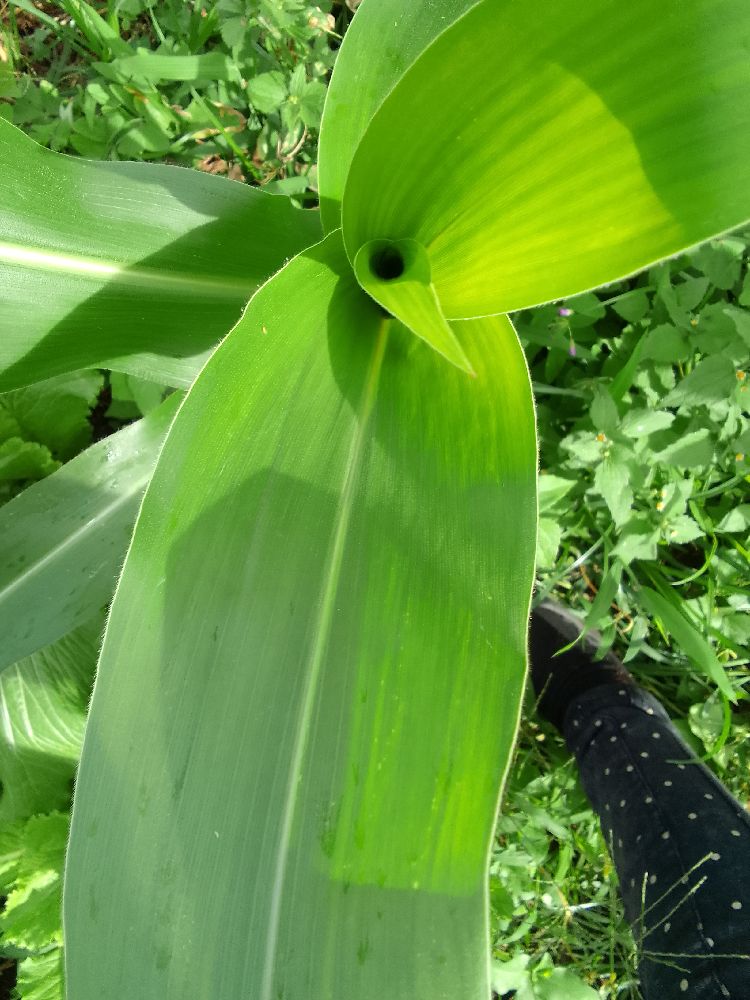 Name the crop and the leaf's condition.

maize, healthy
